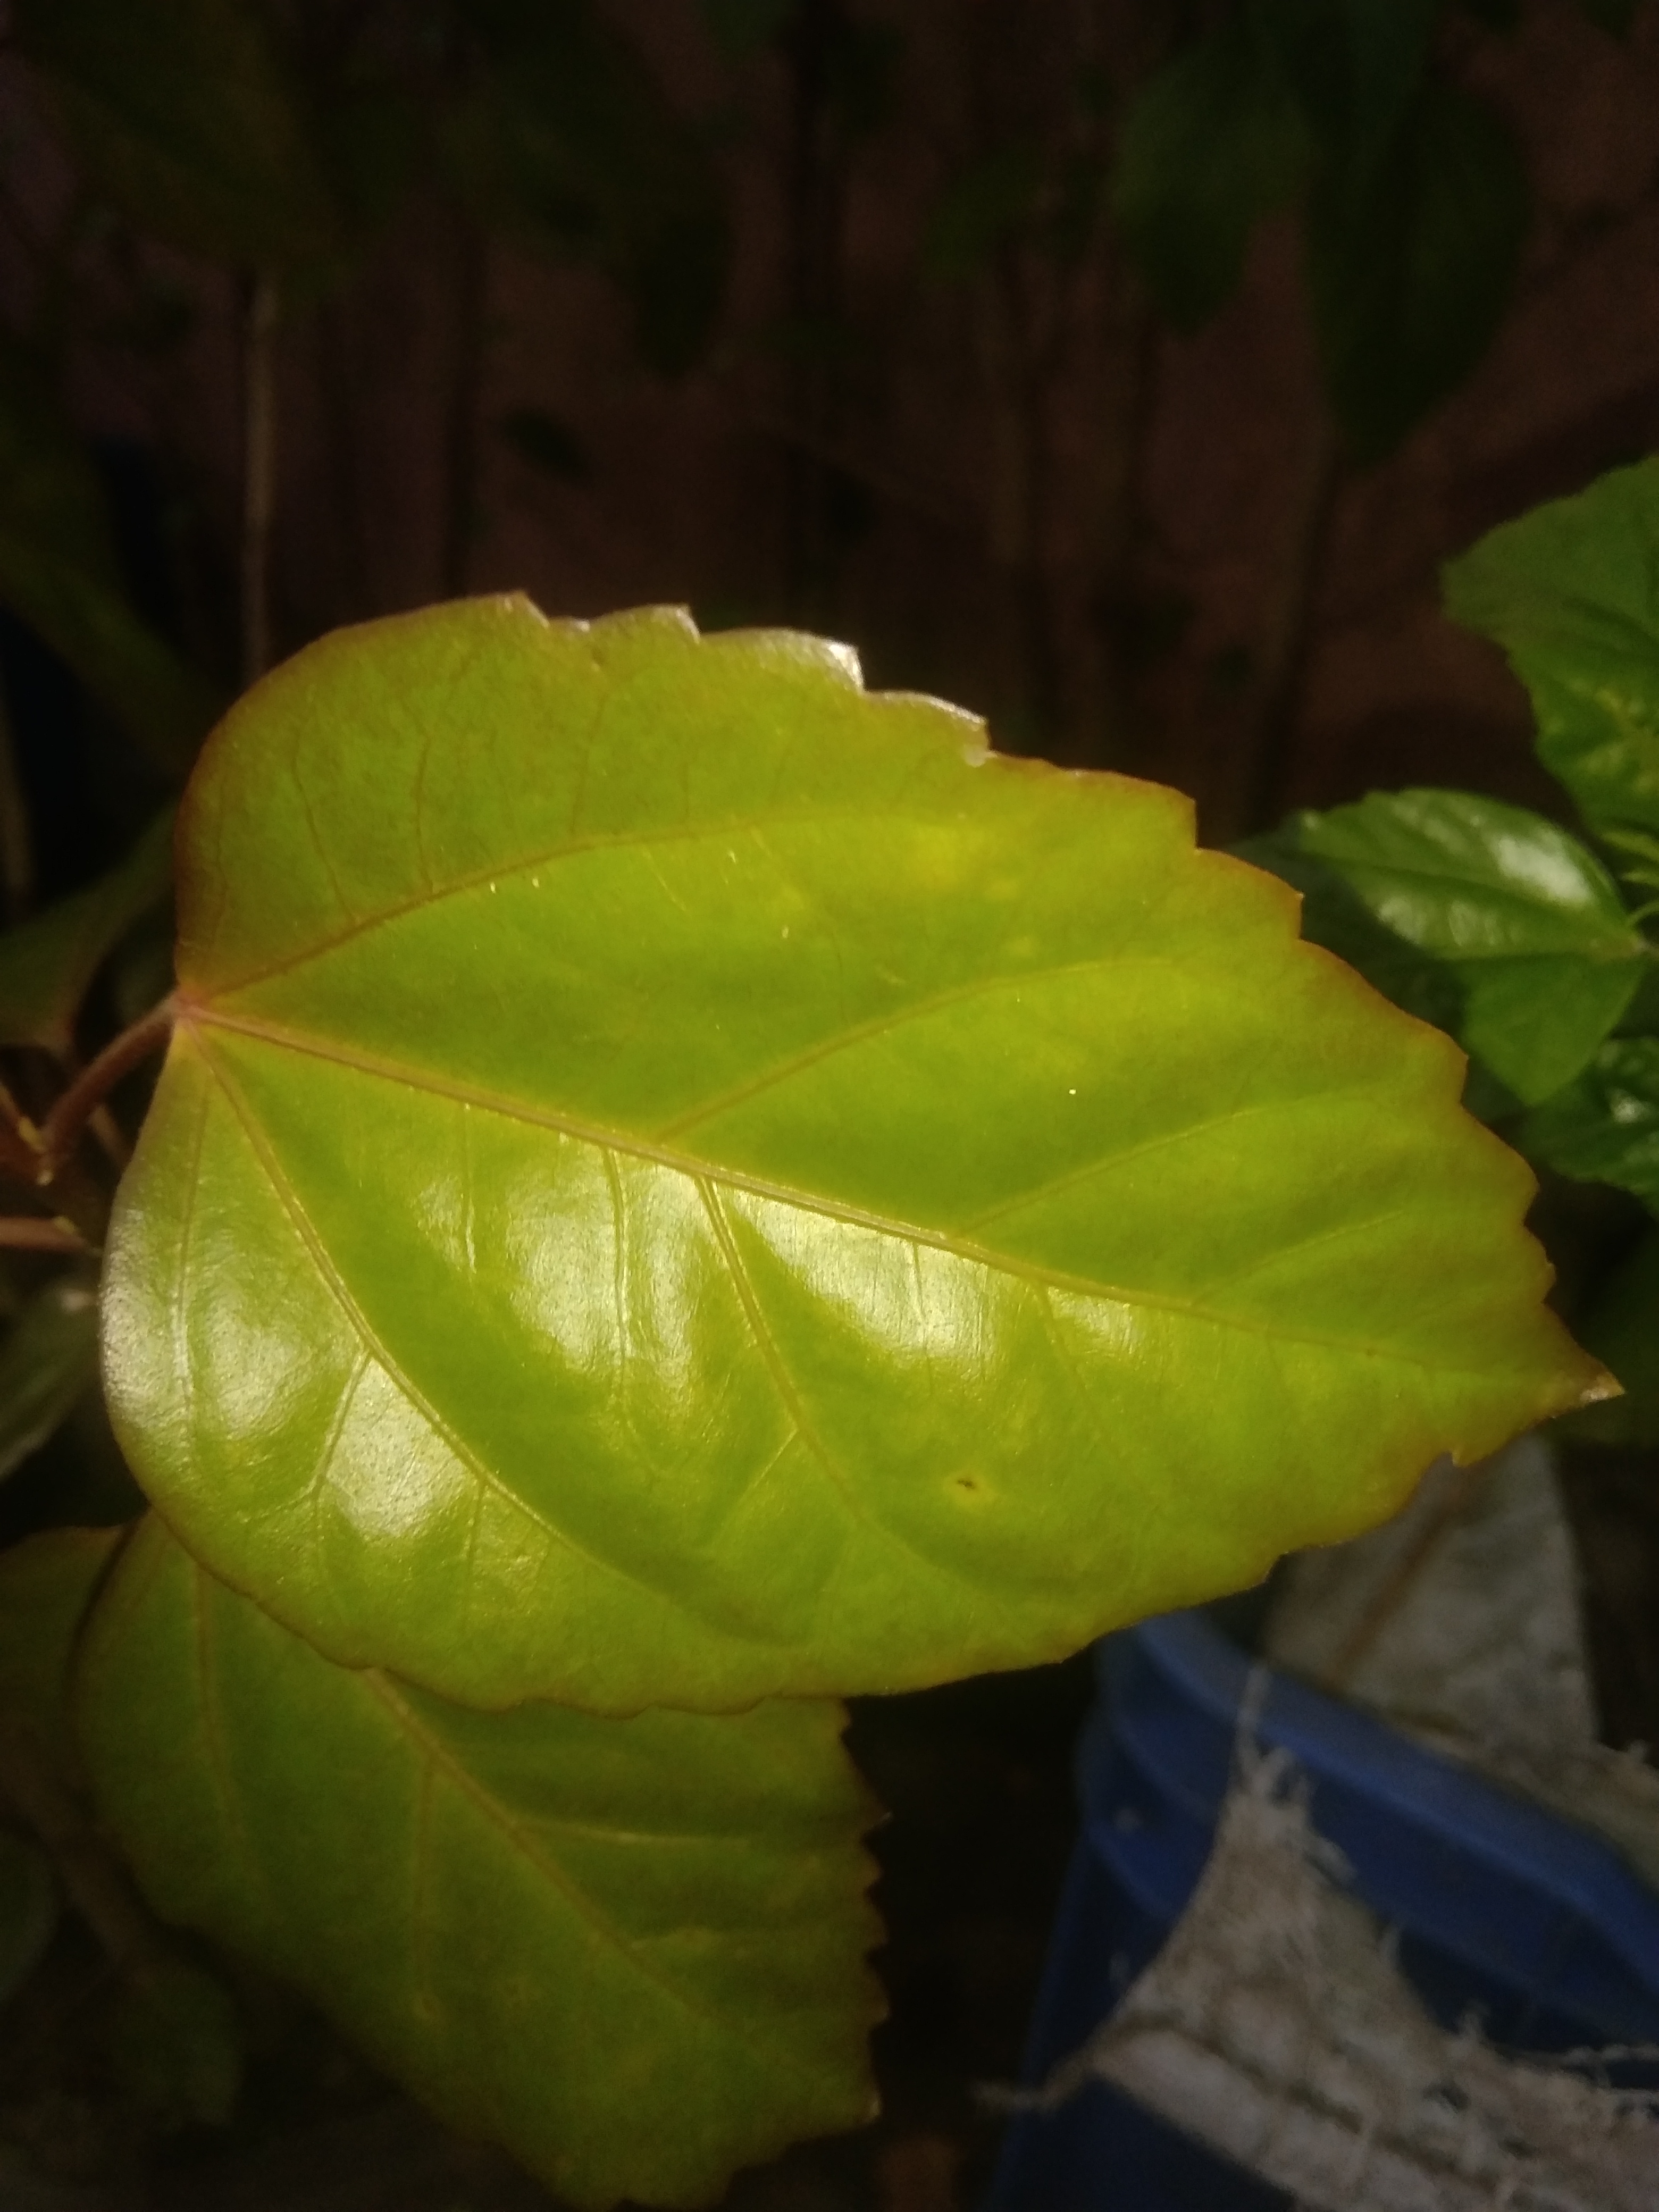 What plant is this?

hibiscus
